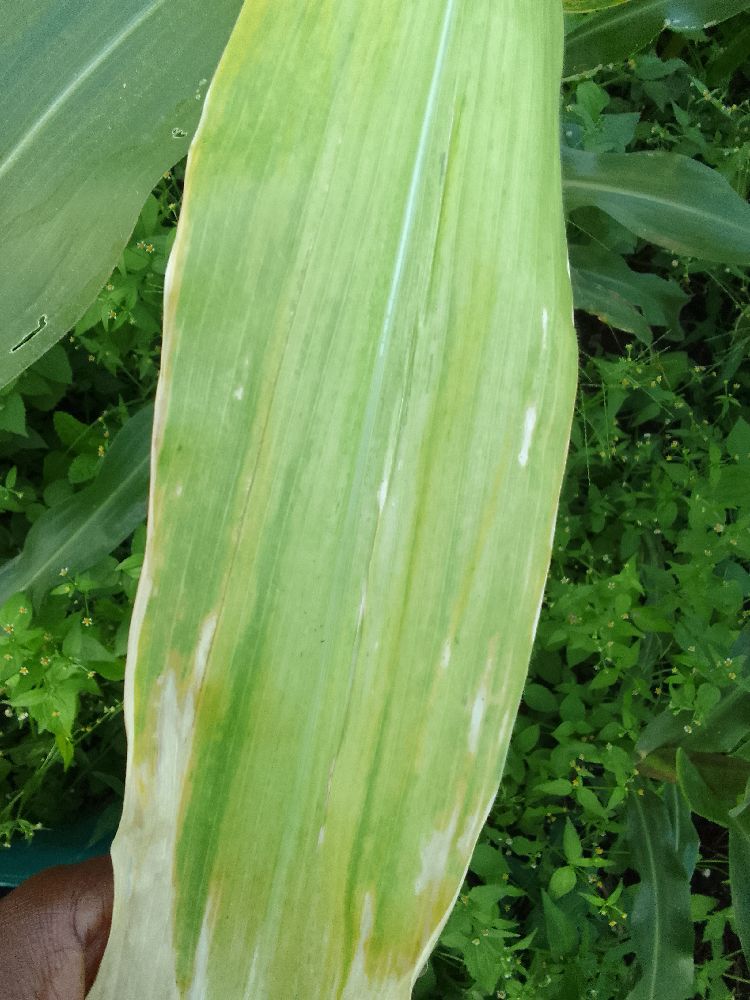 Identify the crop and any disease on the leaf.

maize, maize lethal necrosis
